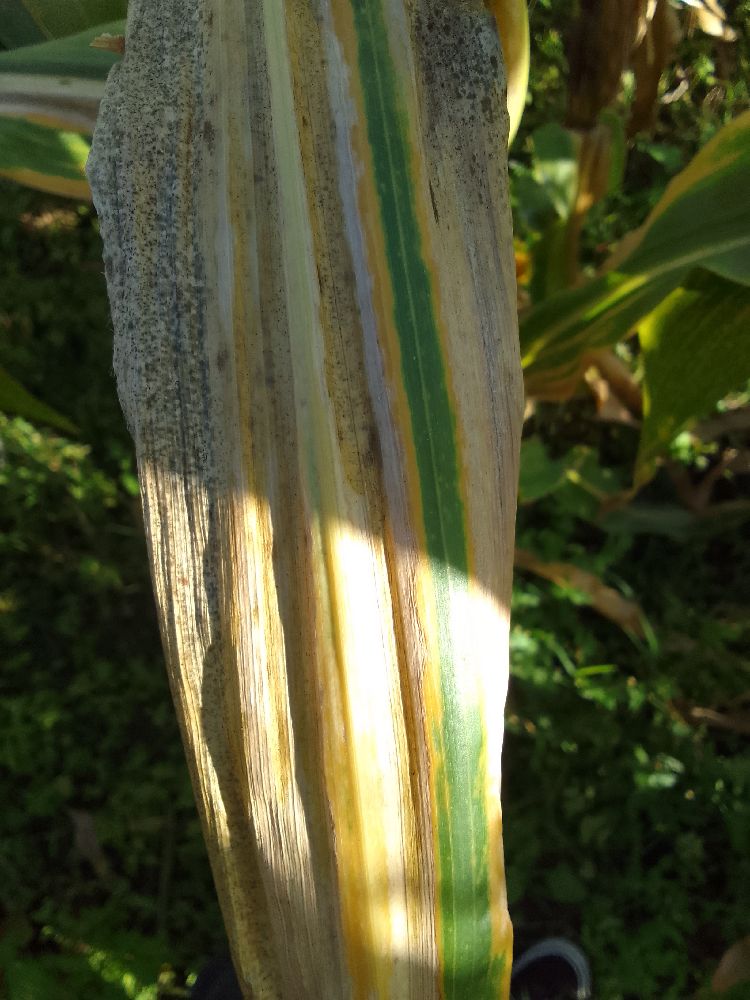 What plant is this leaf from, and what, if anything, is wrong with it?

maize, maize lethal necrosis
